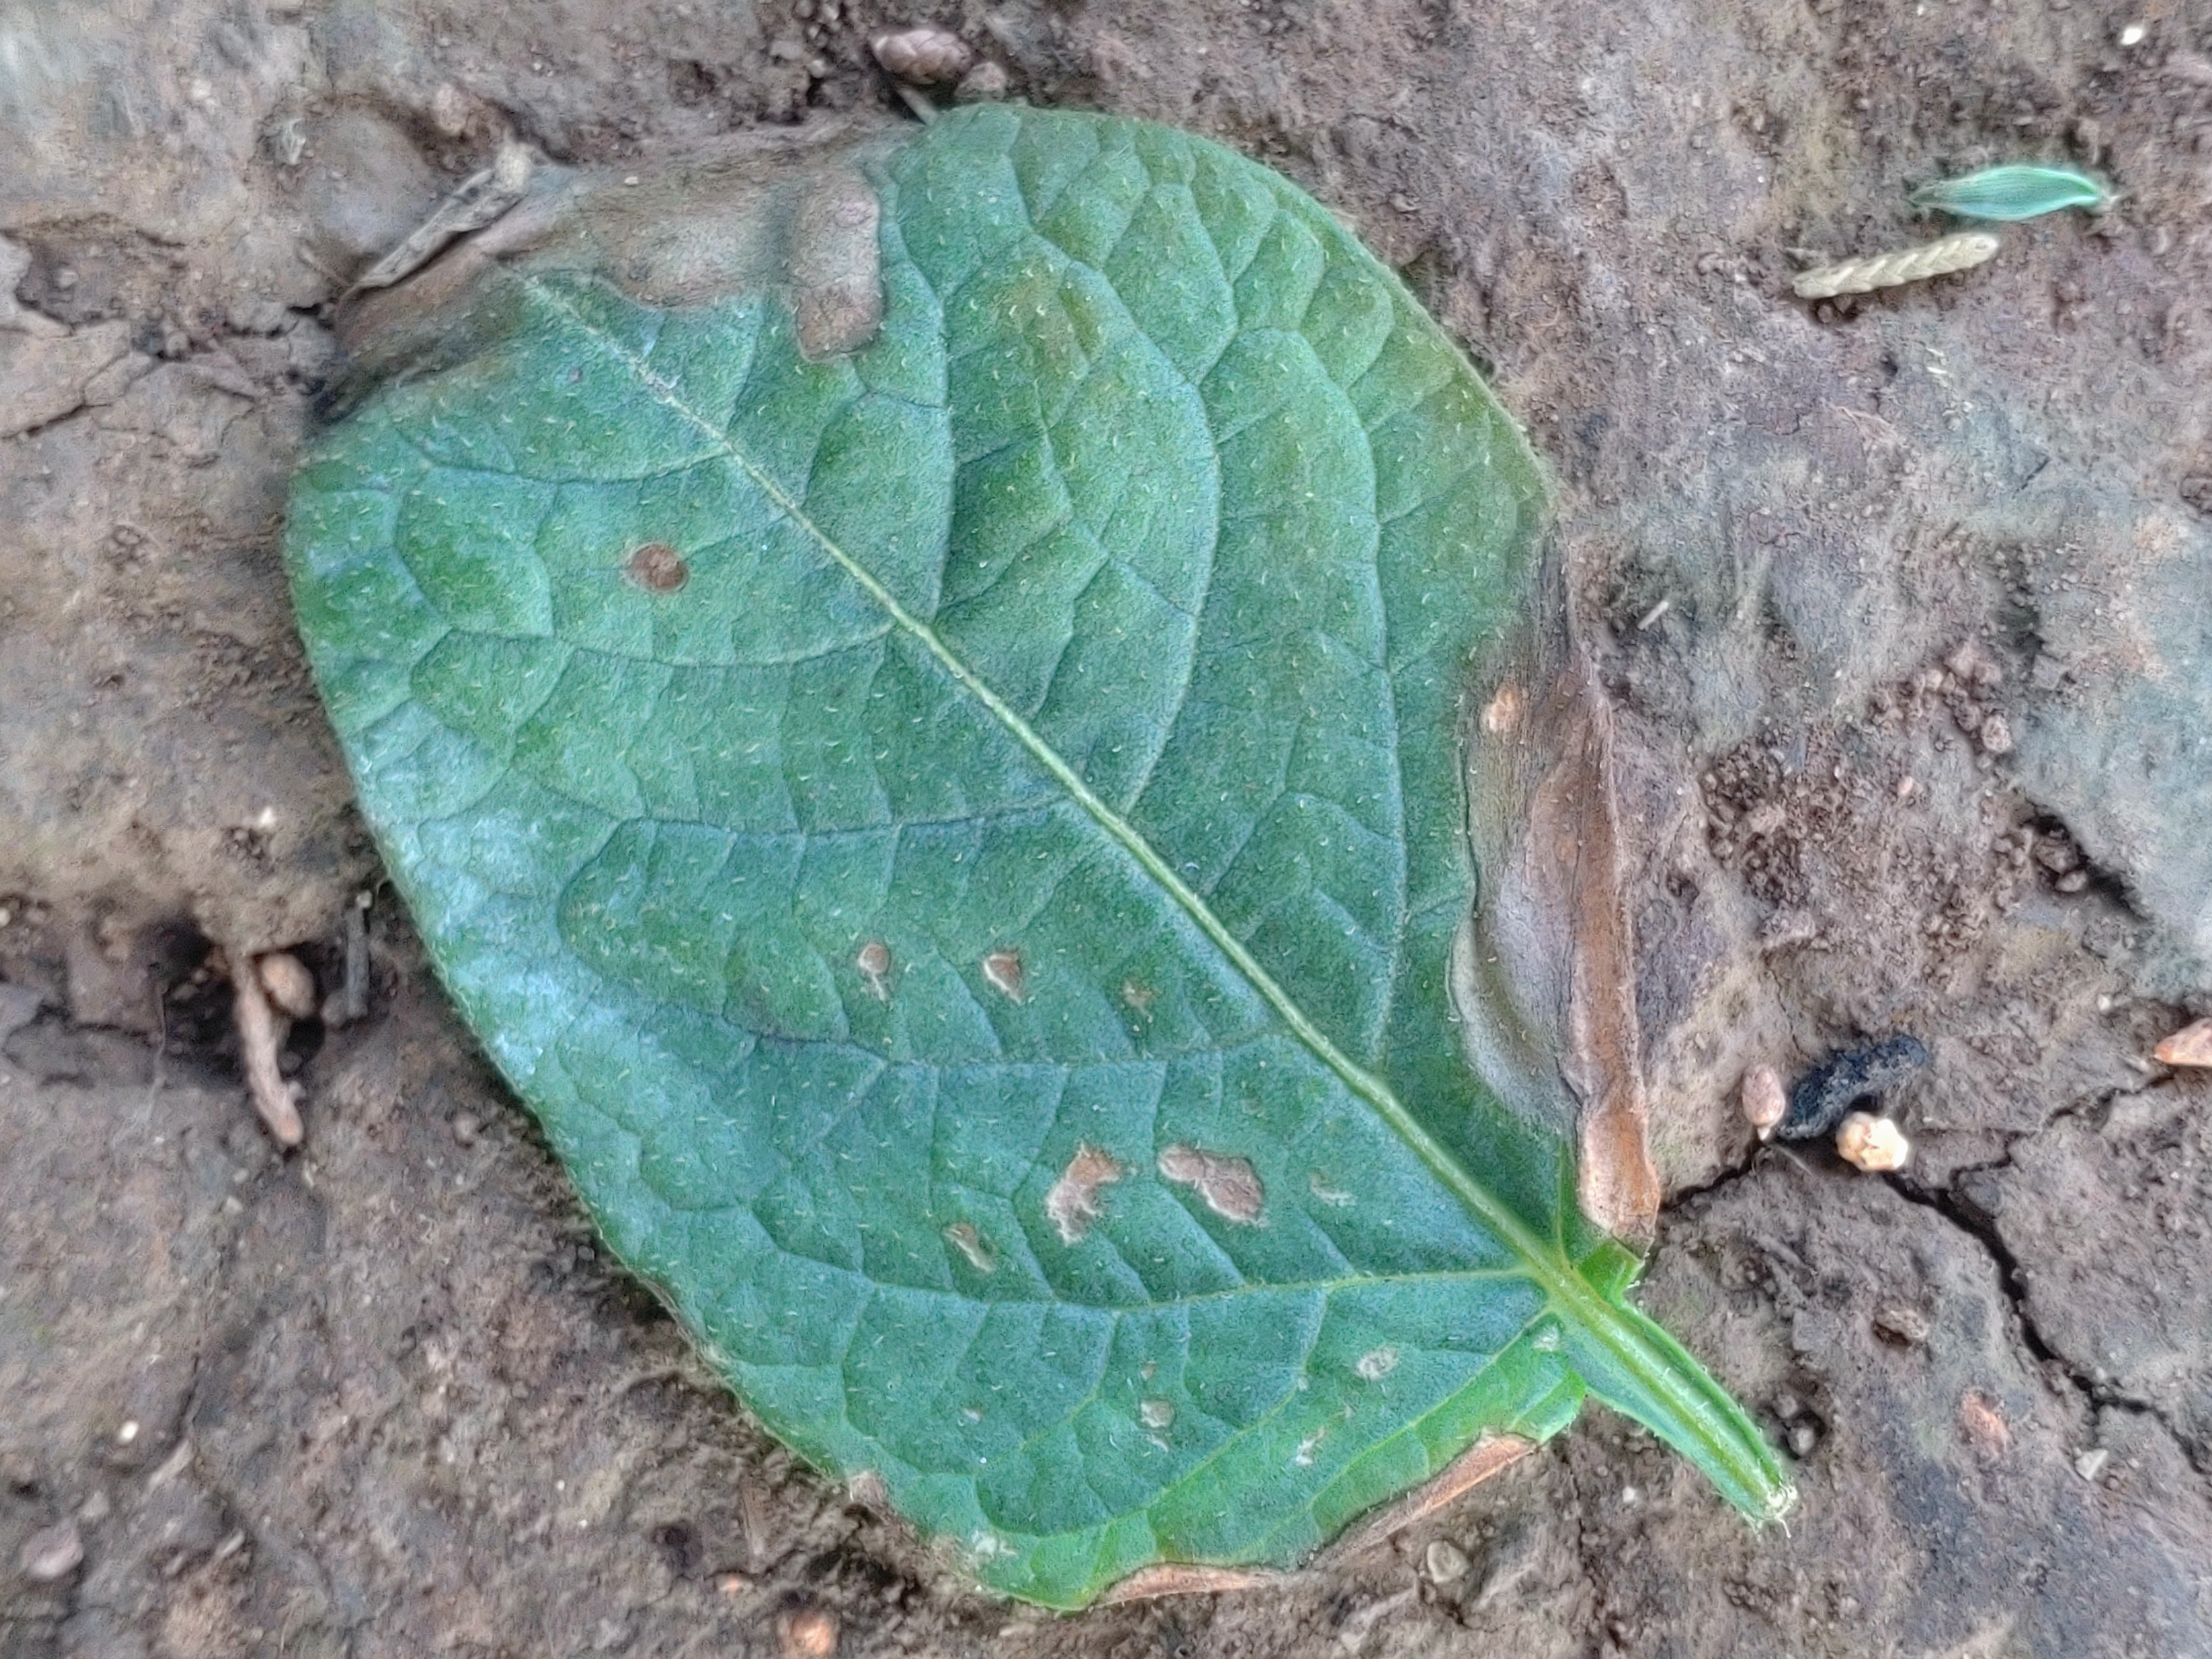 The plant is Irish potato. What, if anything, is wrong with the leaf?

early blight
